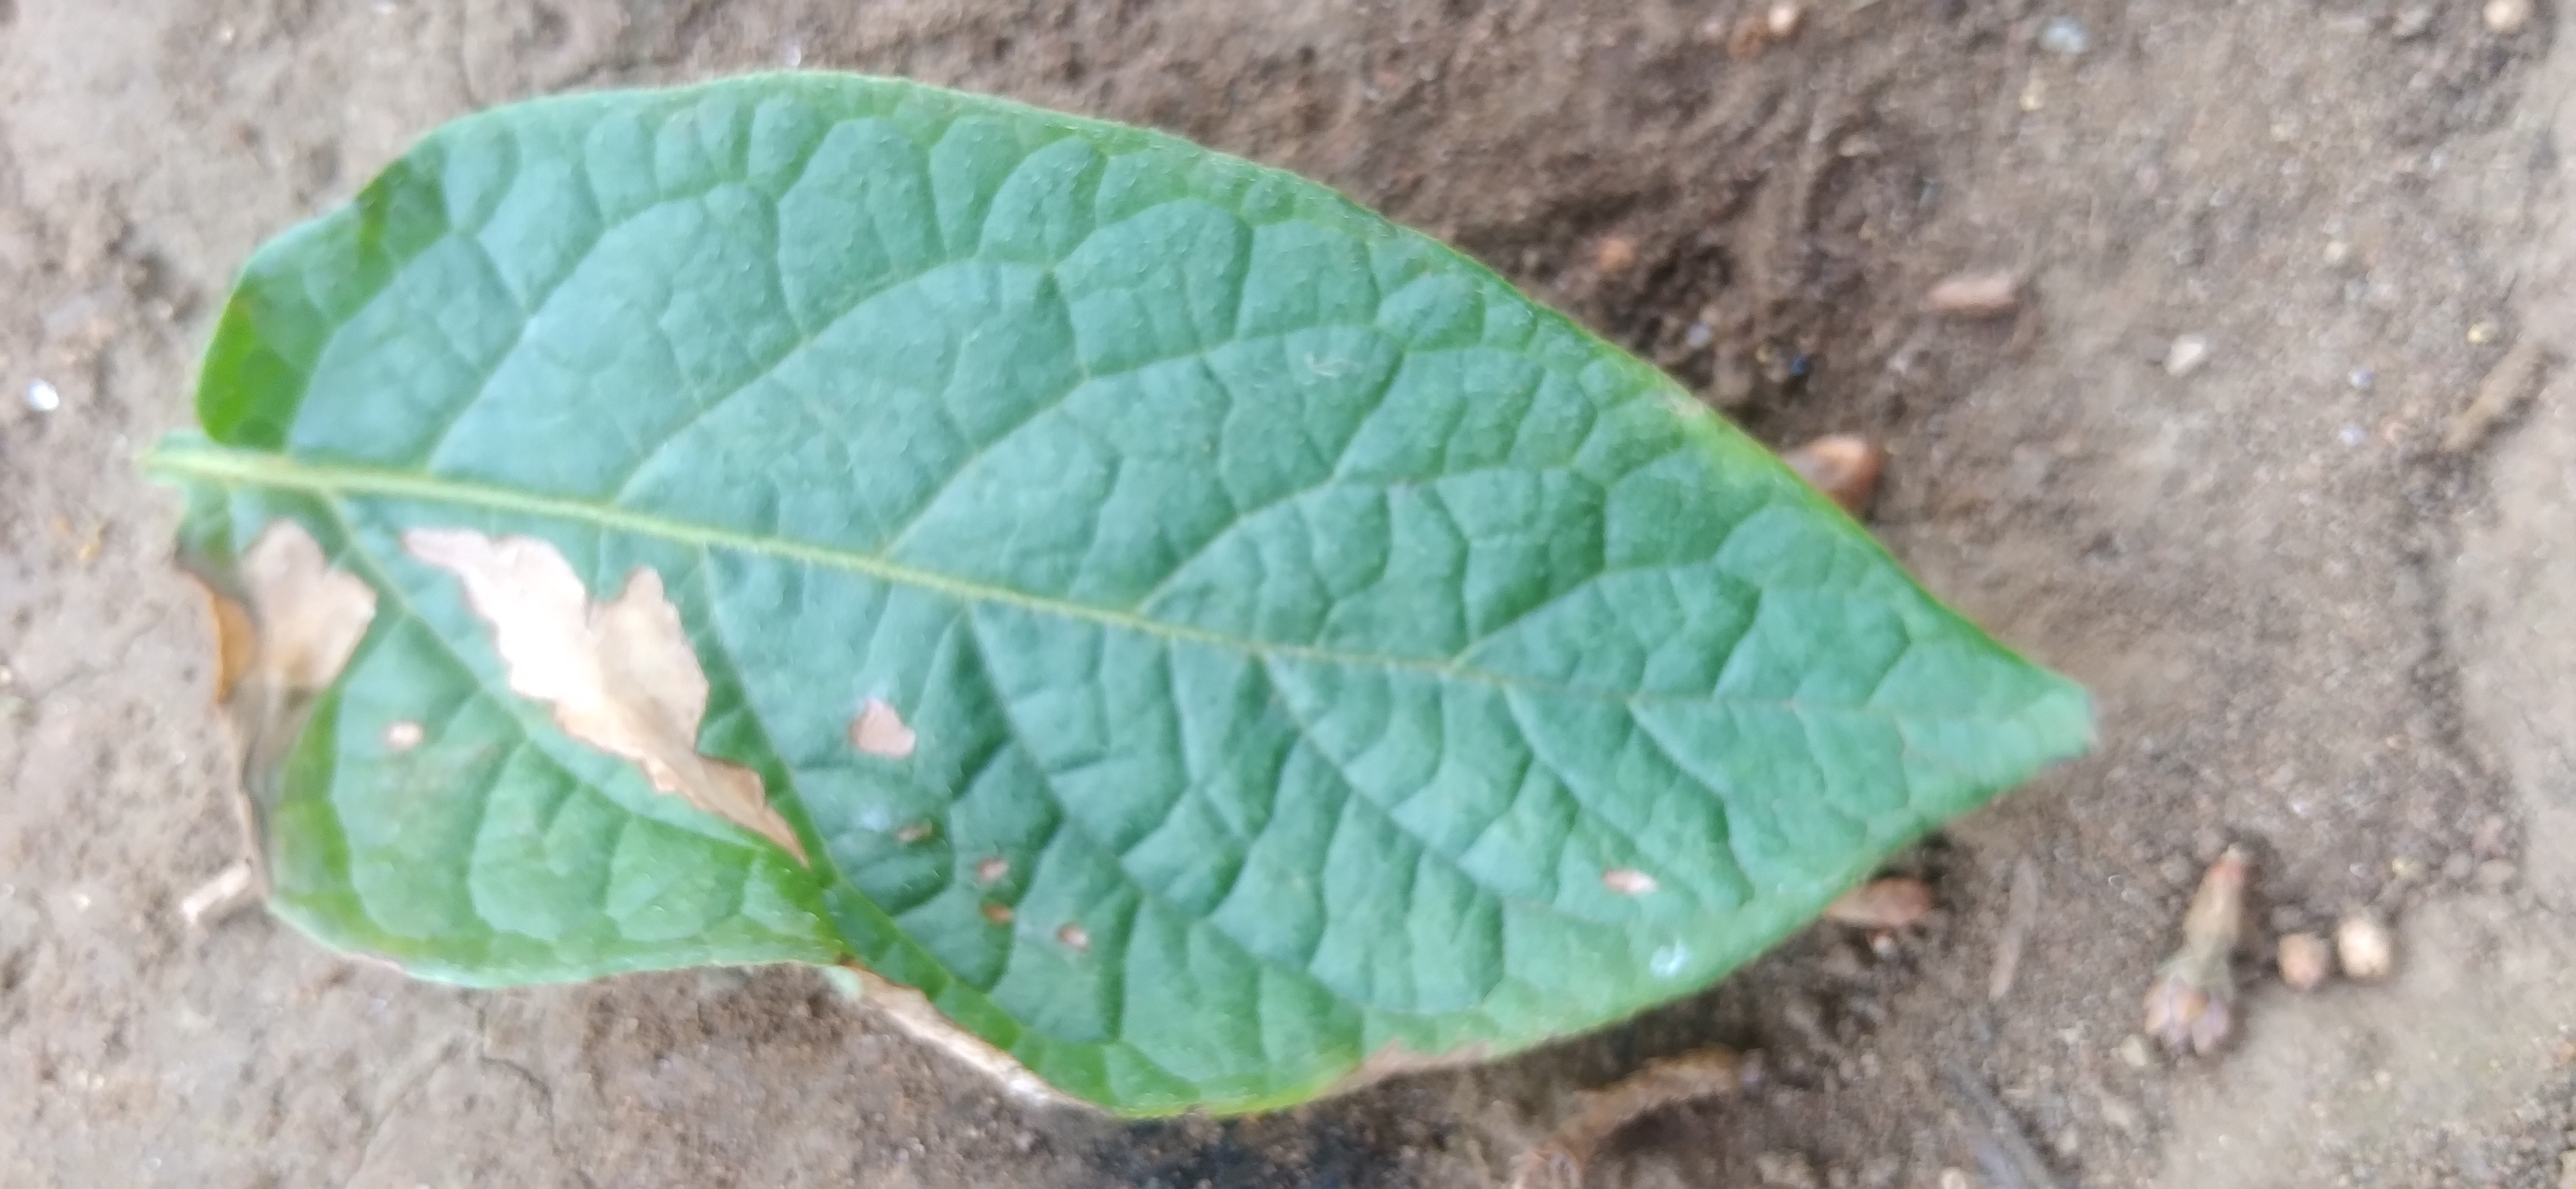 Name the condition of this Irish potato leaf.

early blight
